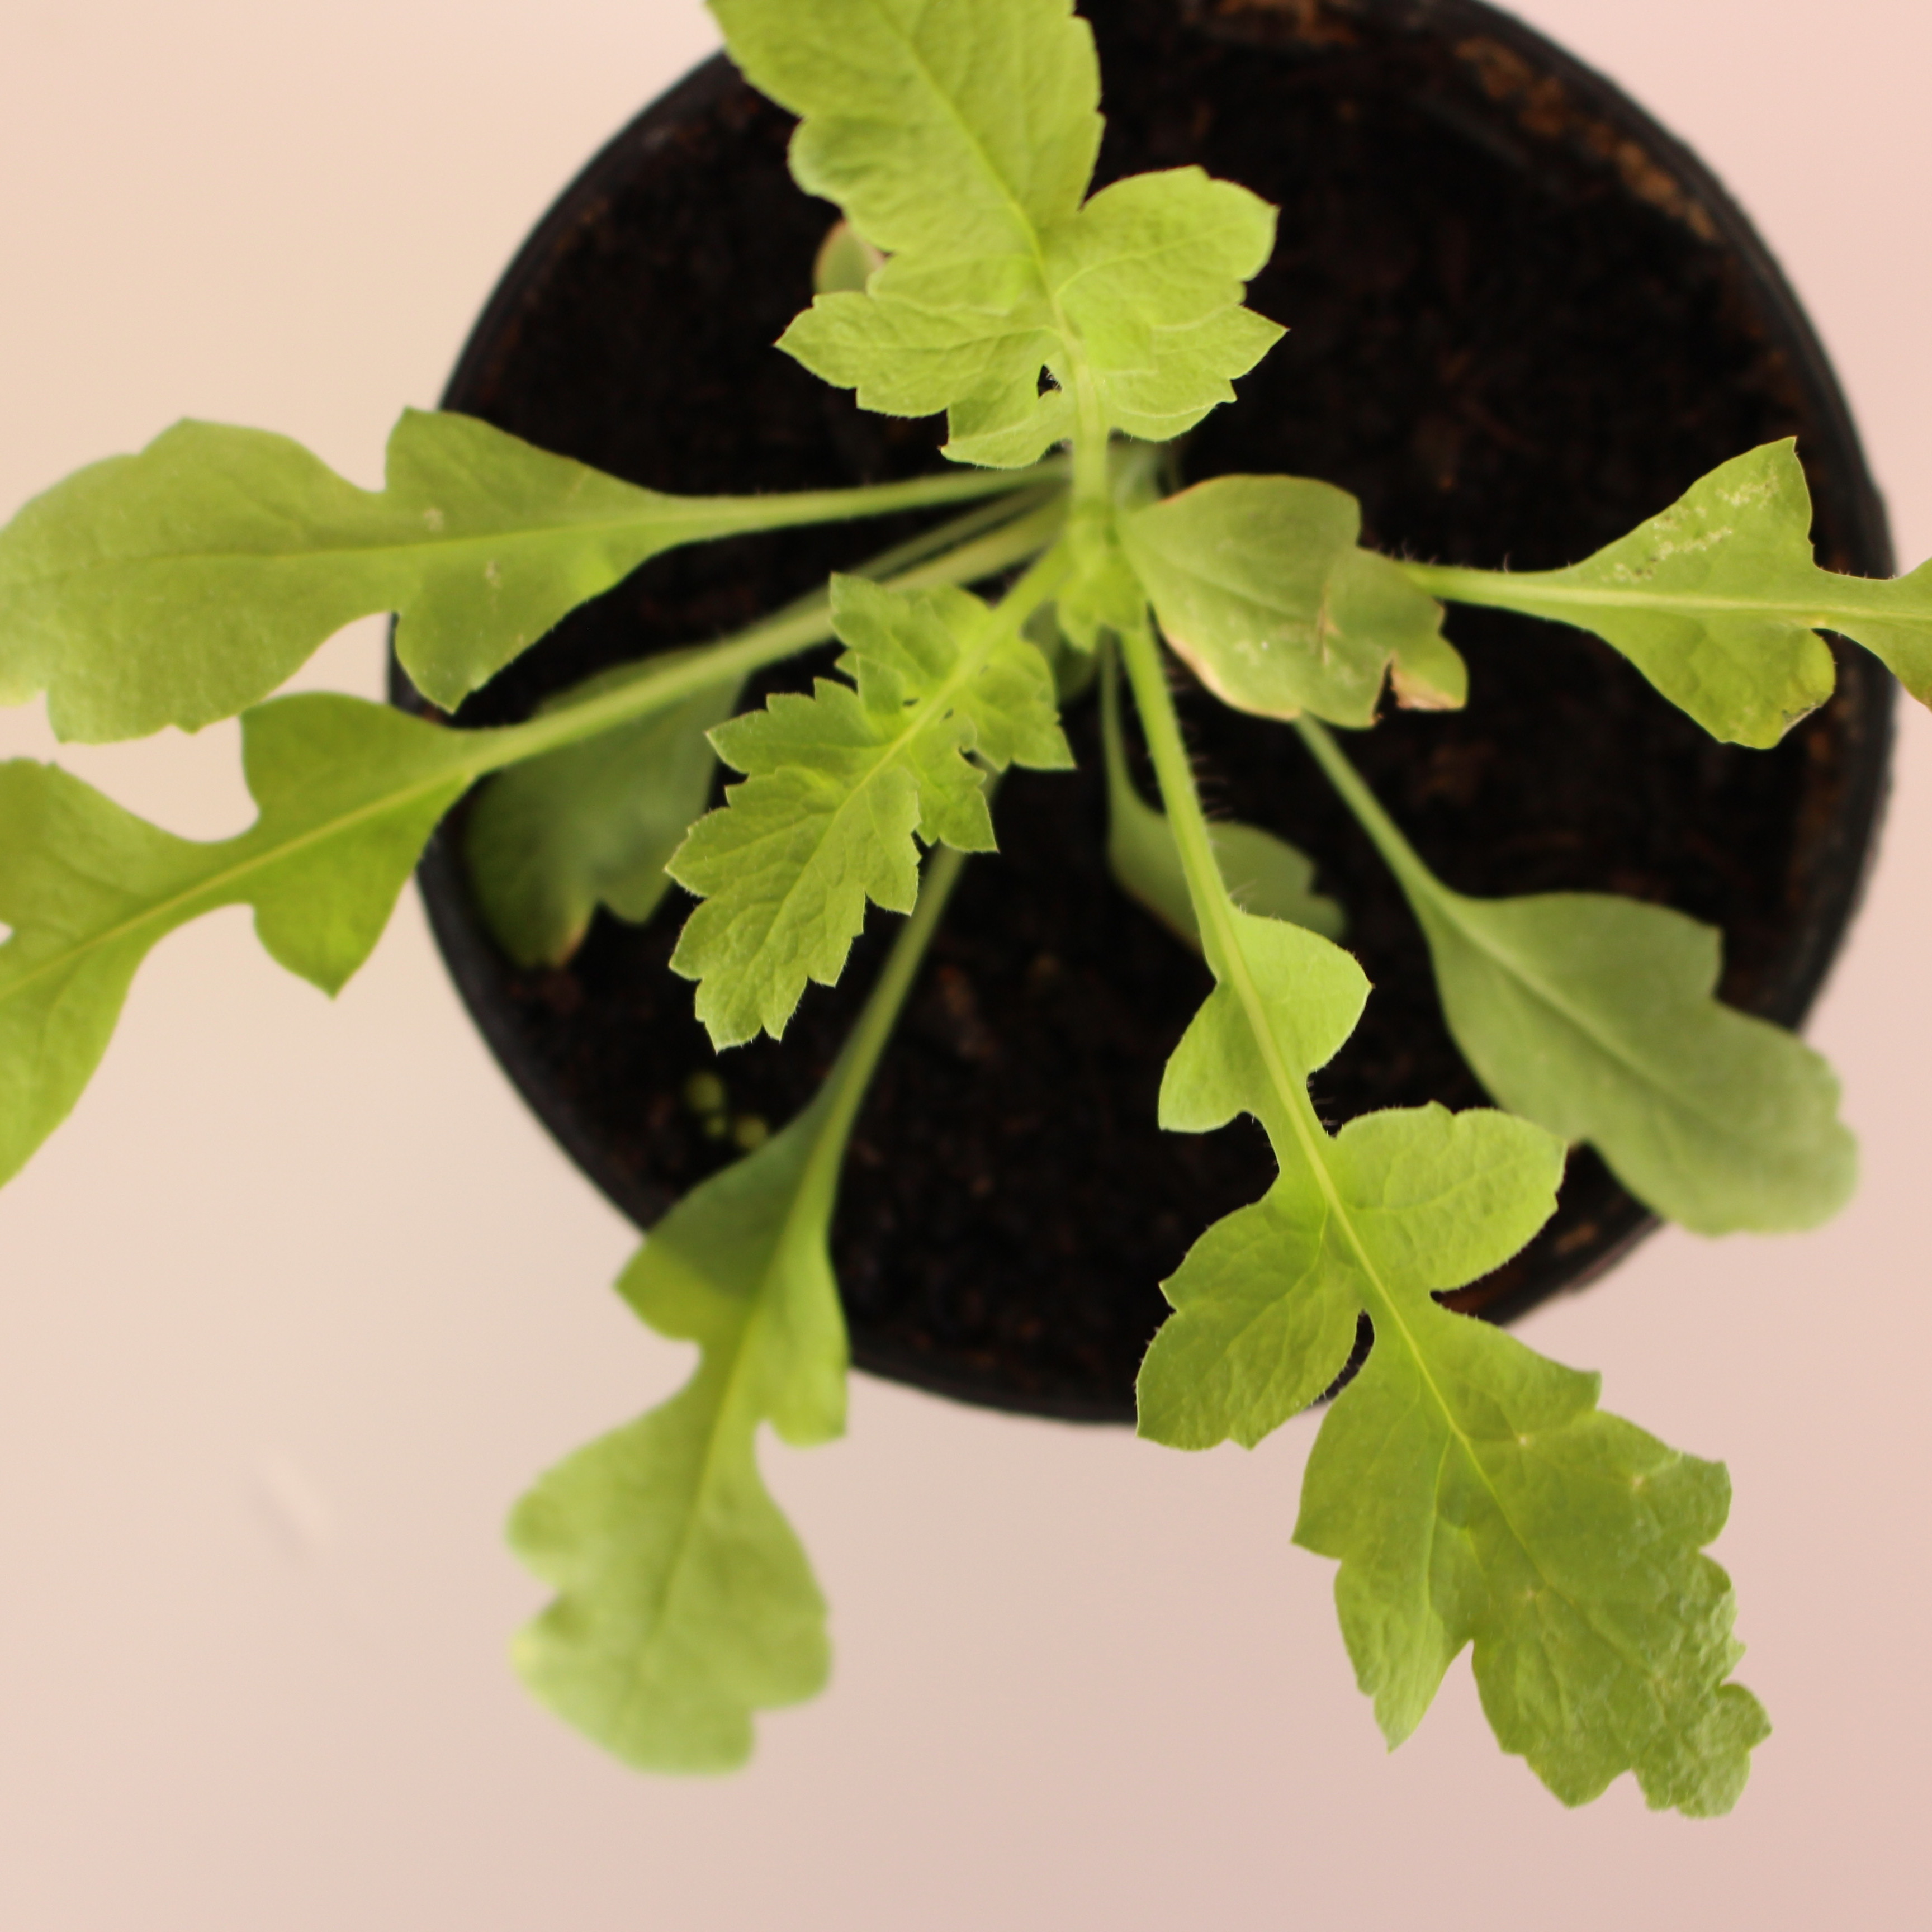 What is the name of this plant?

Papaver rhoeas
